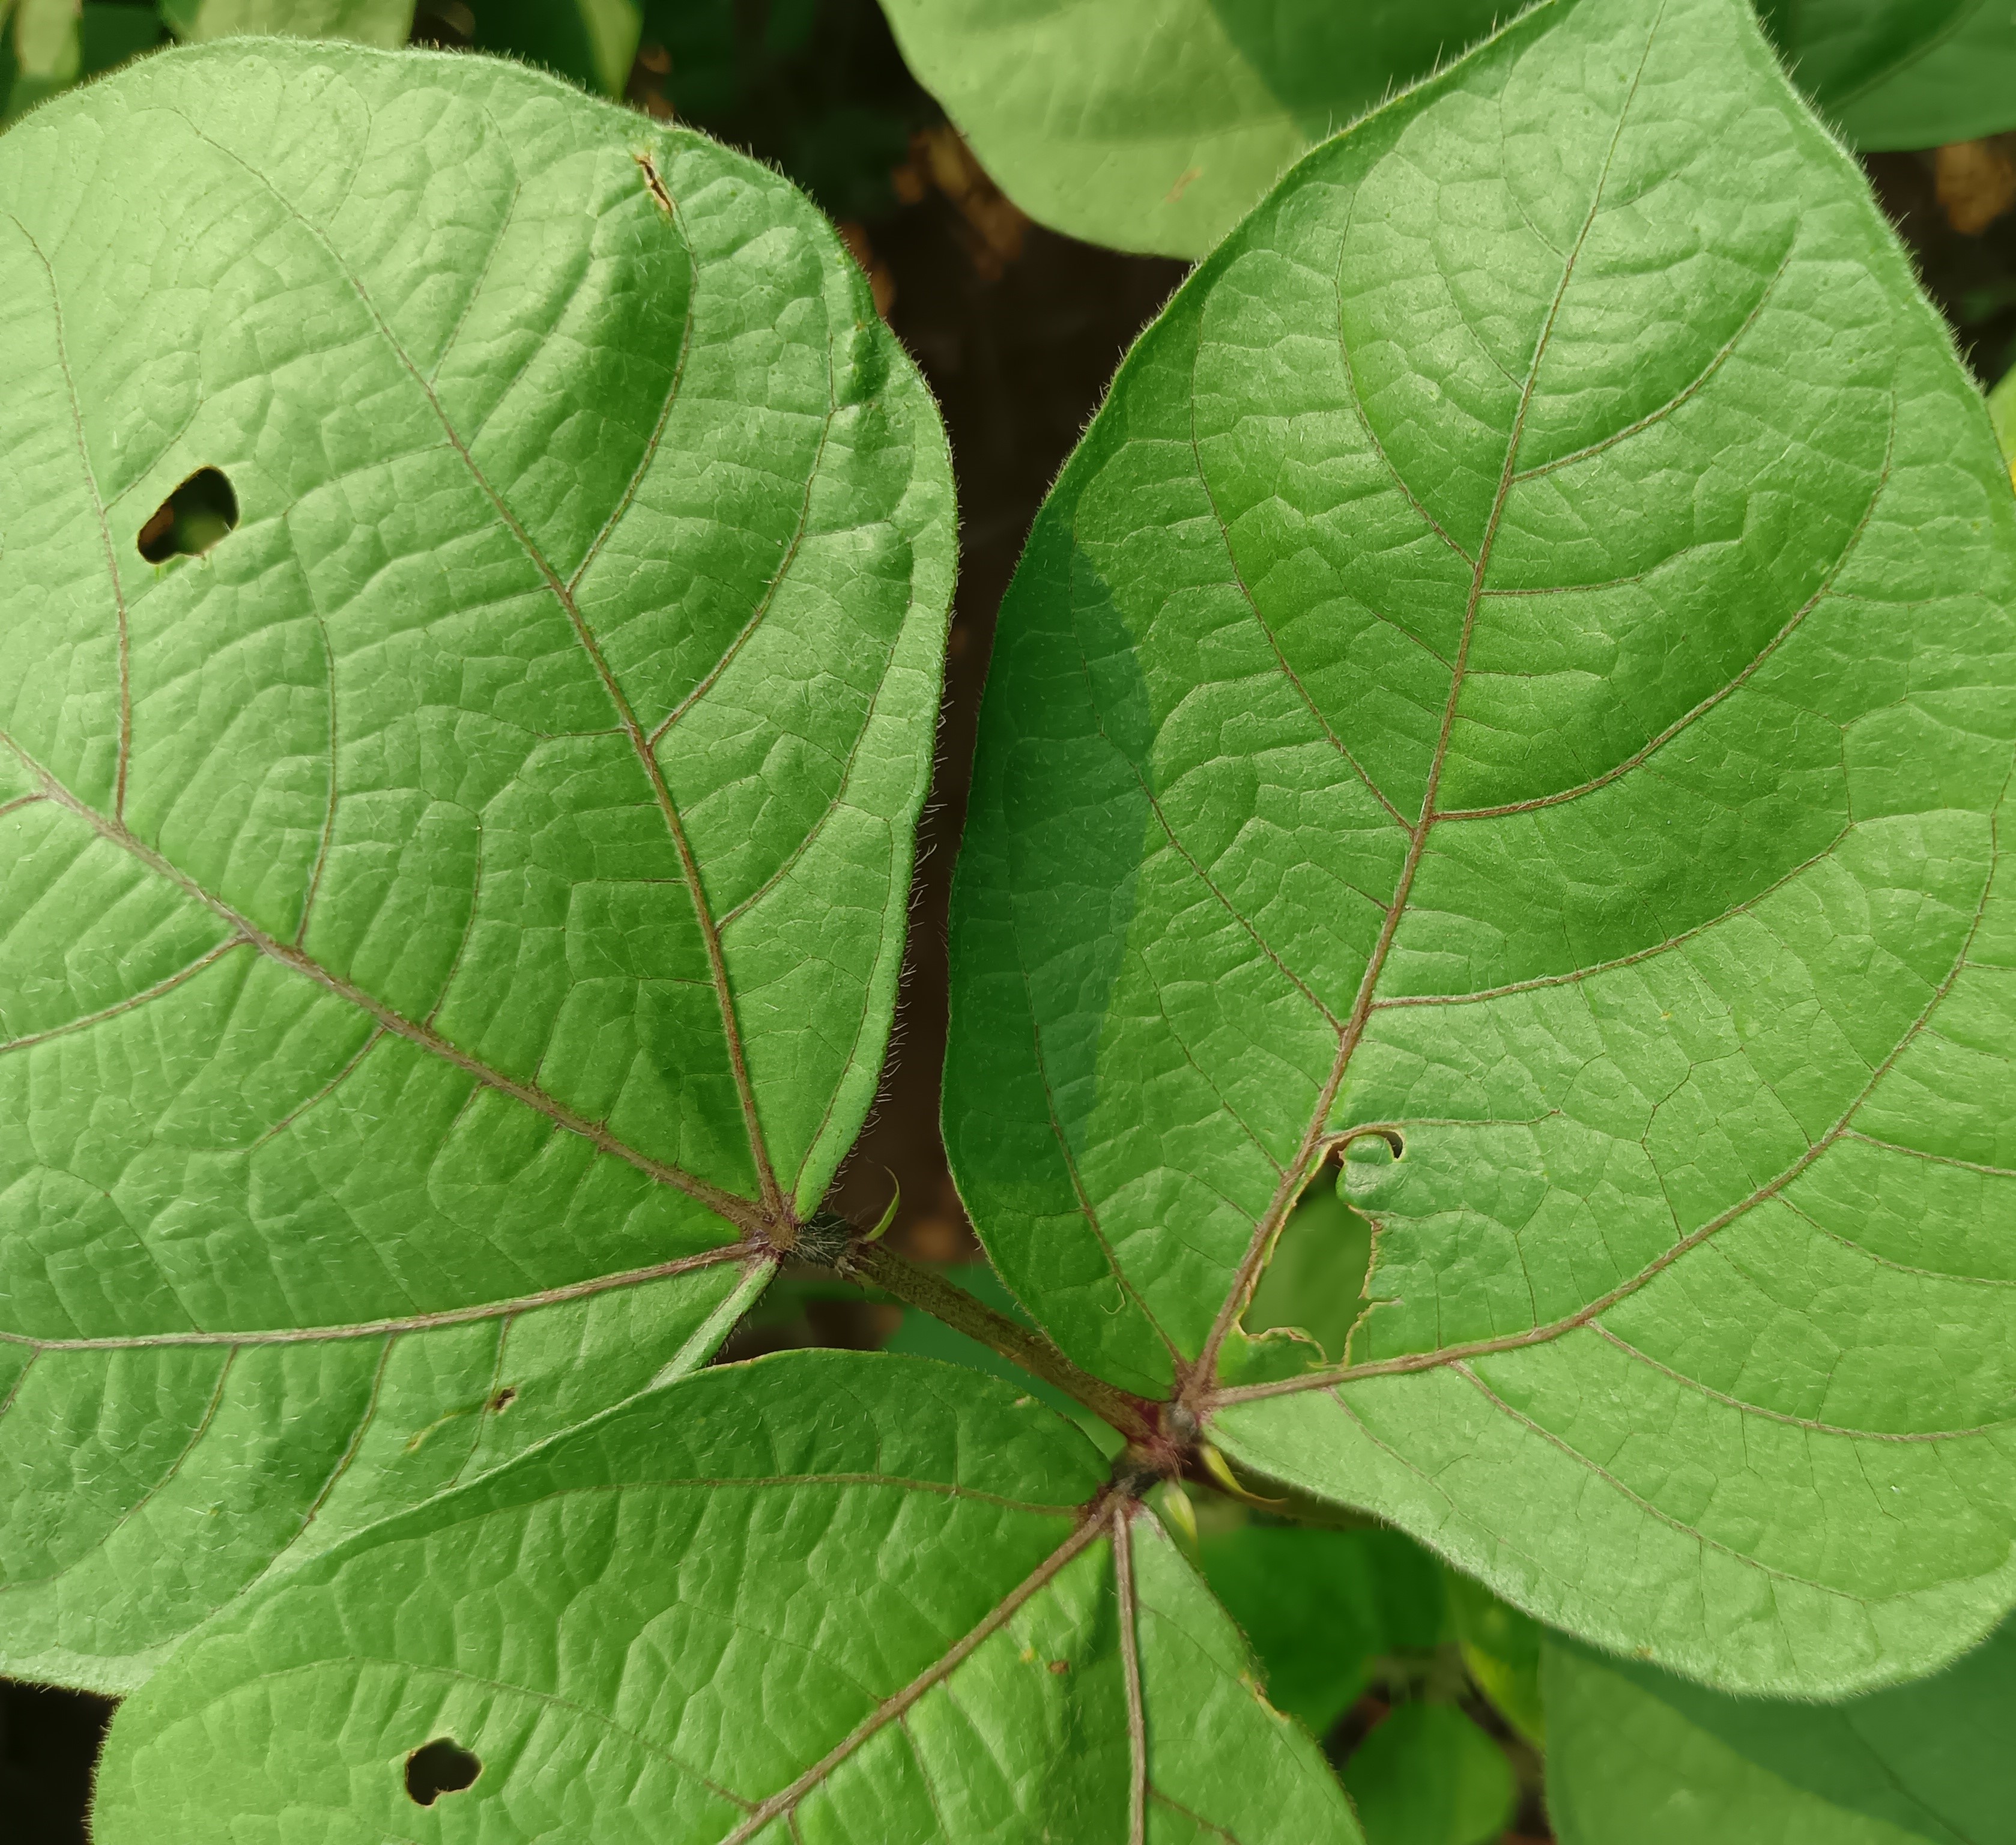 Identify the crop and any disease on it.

mungbean, healthy
